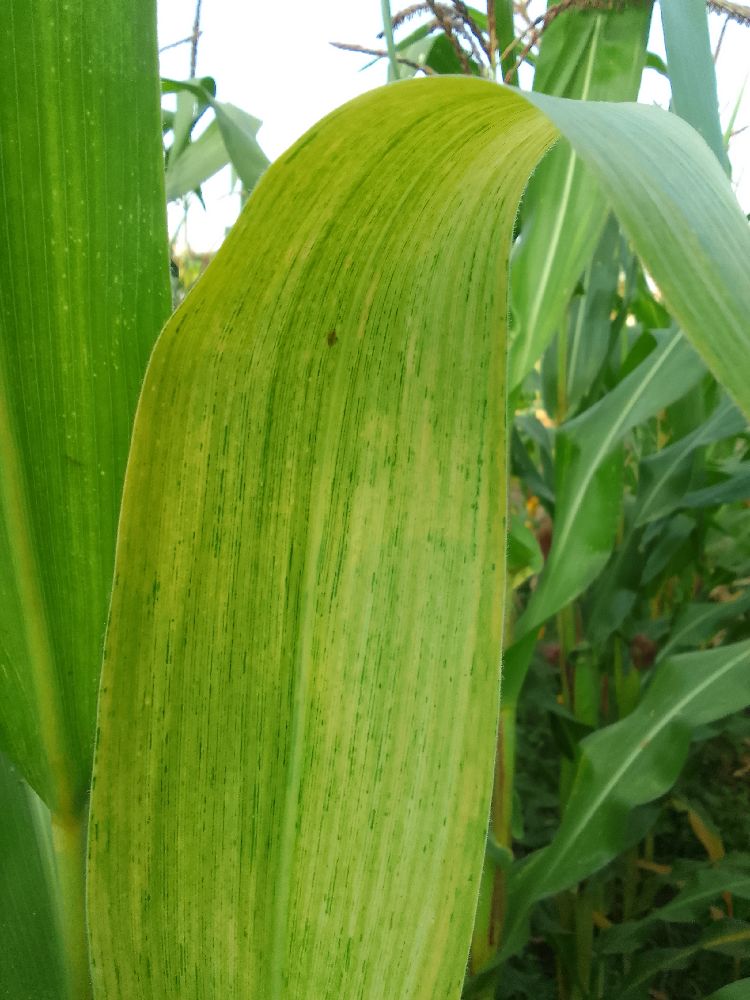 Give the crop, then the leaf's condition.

maize, maize lethal necrosis
